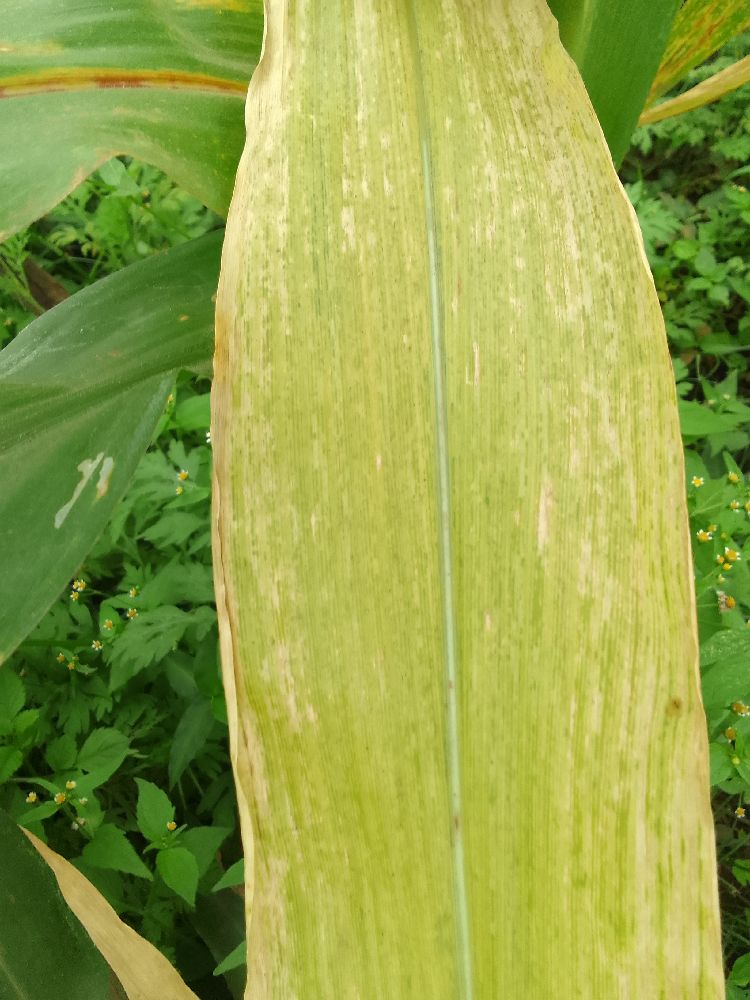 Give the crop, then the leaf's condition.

maize, maize lethal necrosis
